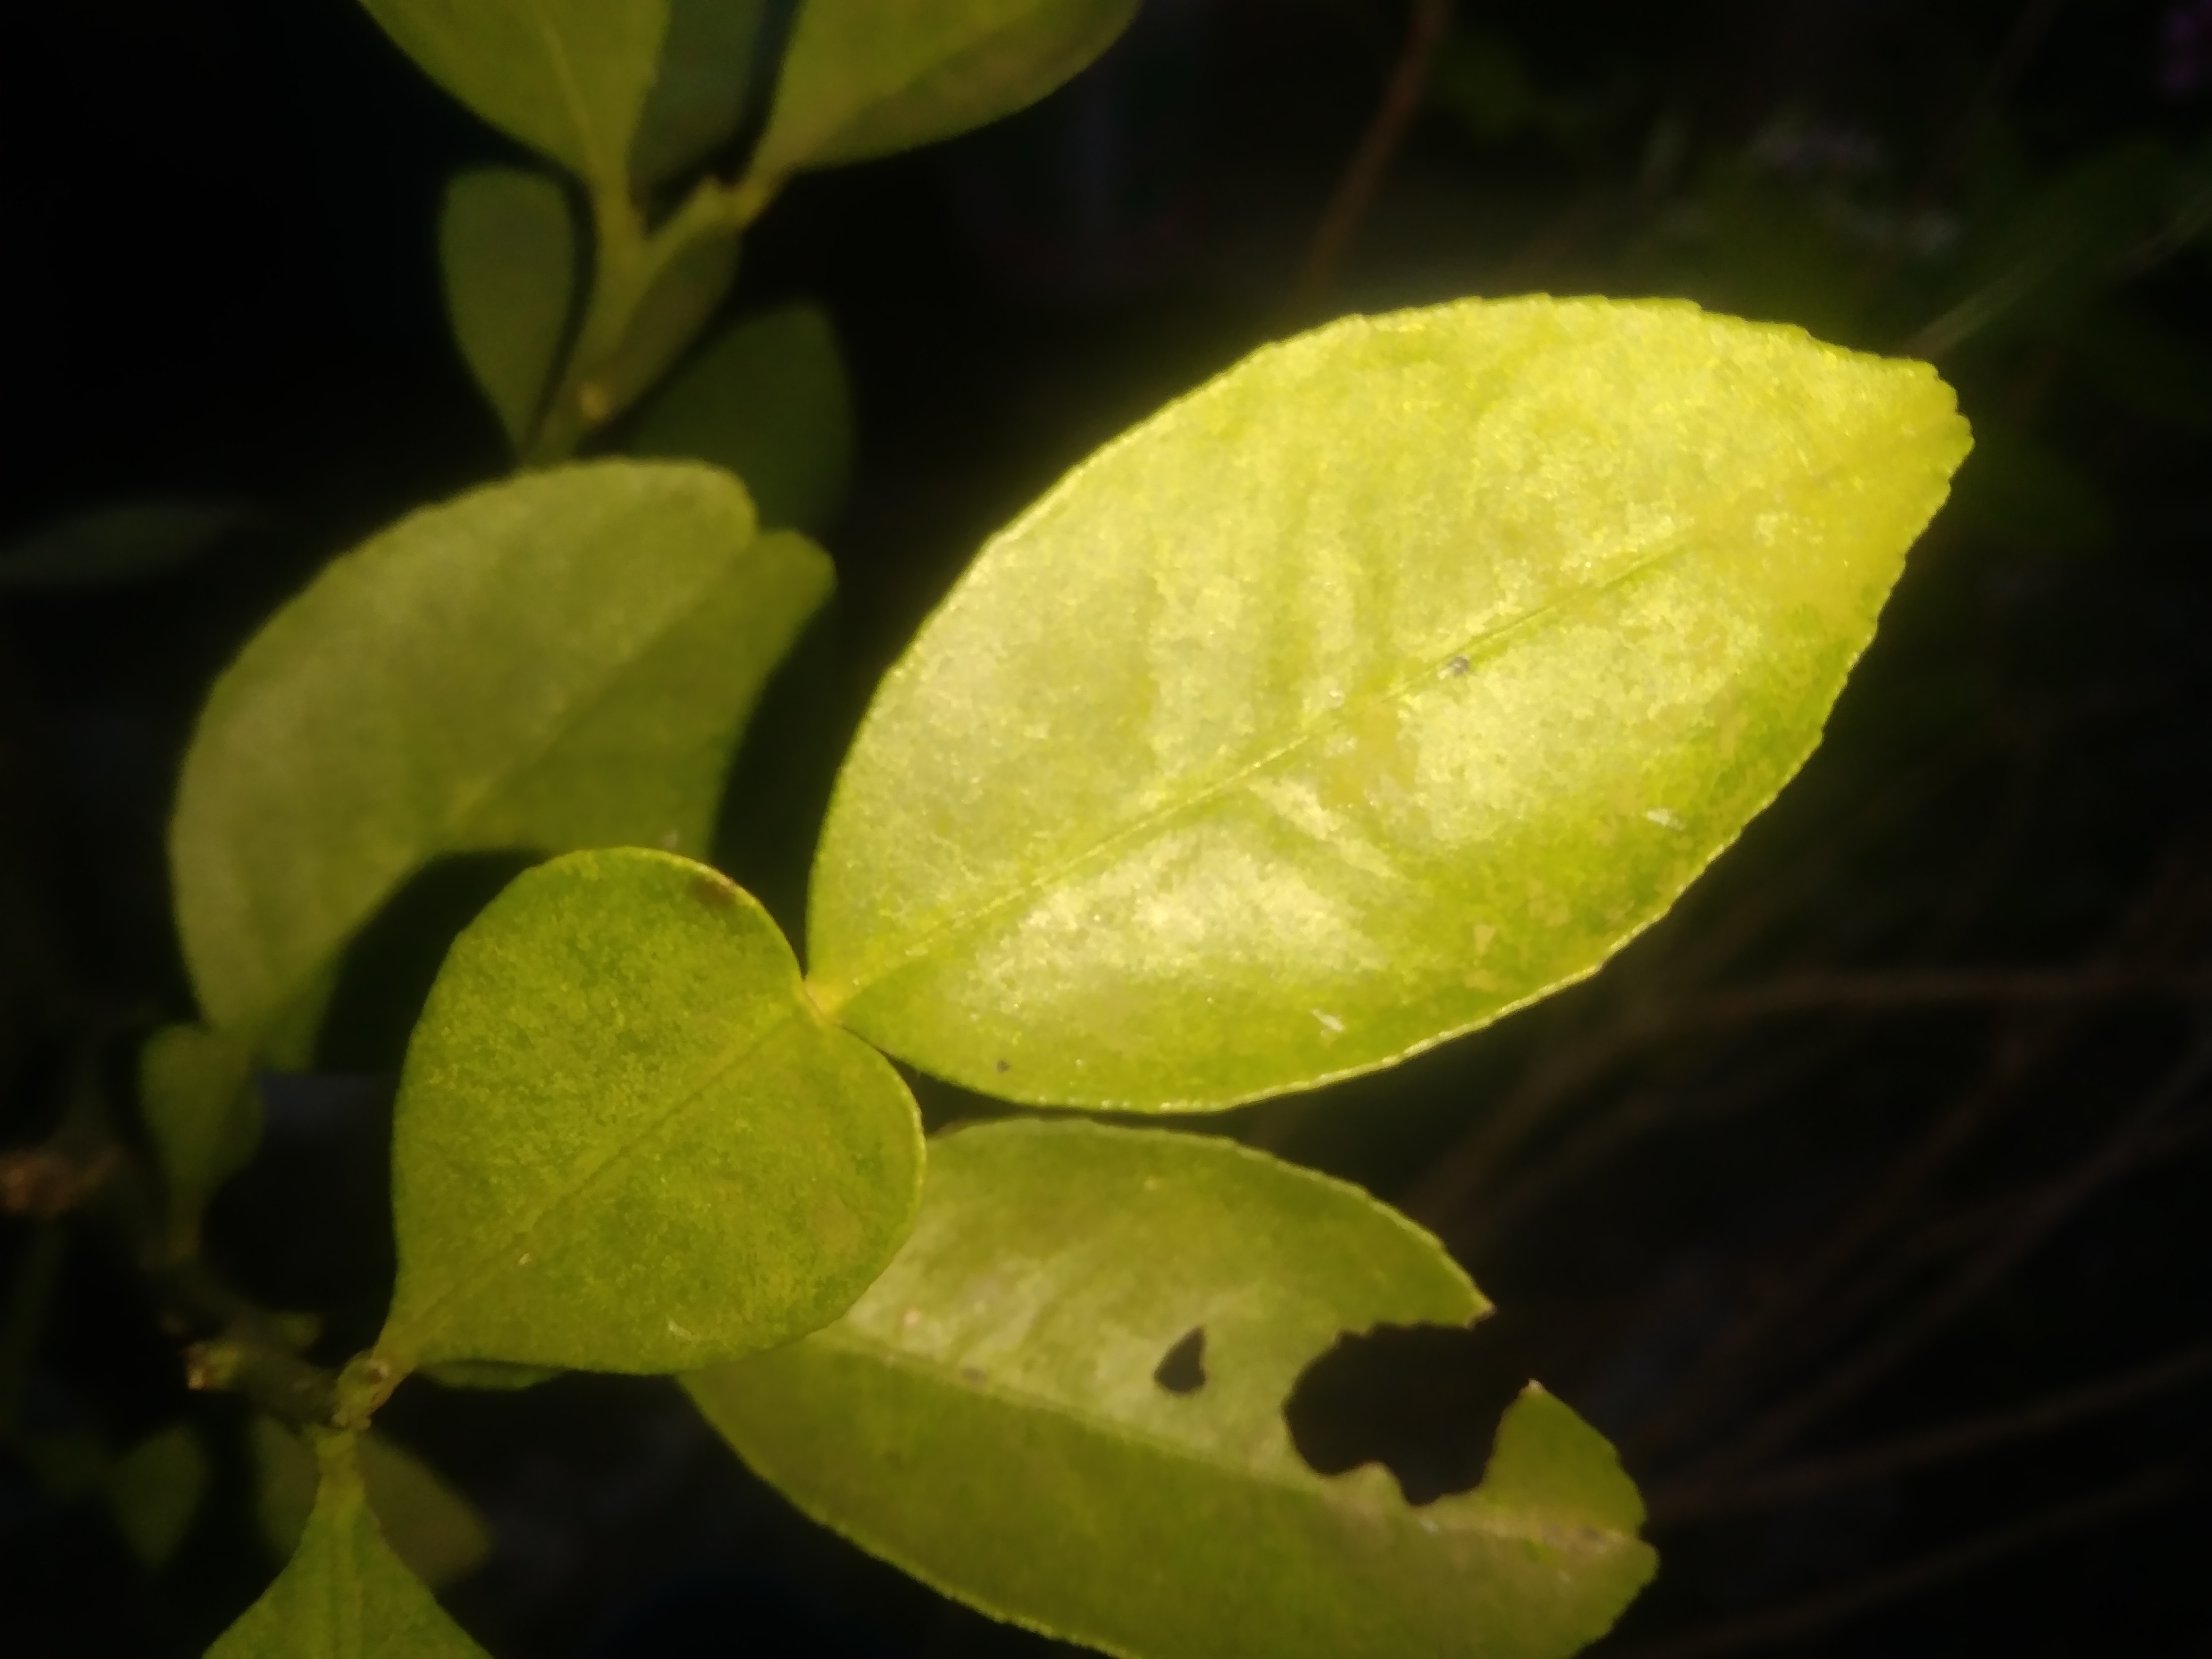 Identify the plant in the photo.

lemon
